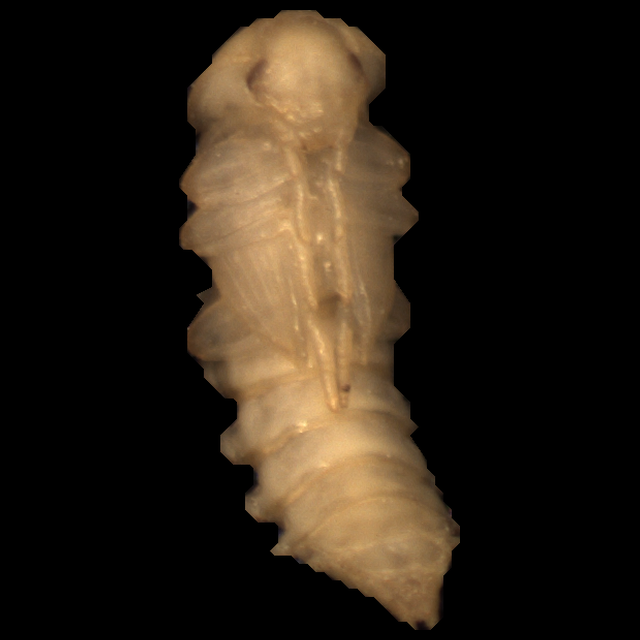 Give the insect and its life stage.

mealworm pupa
